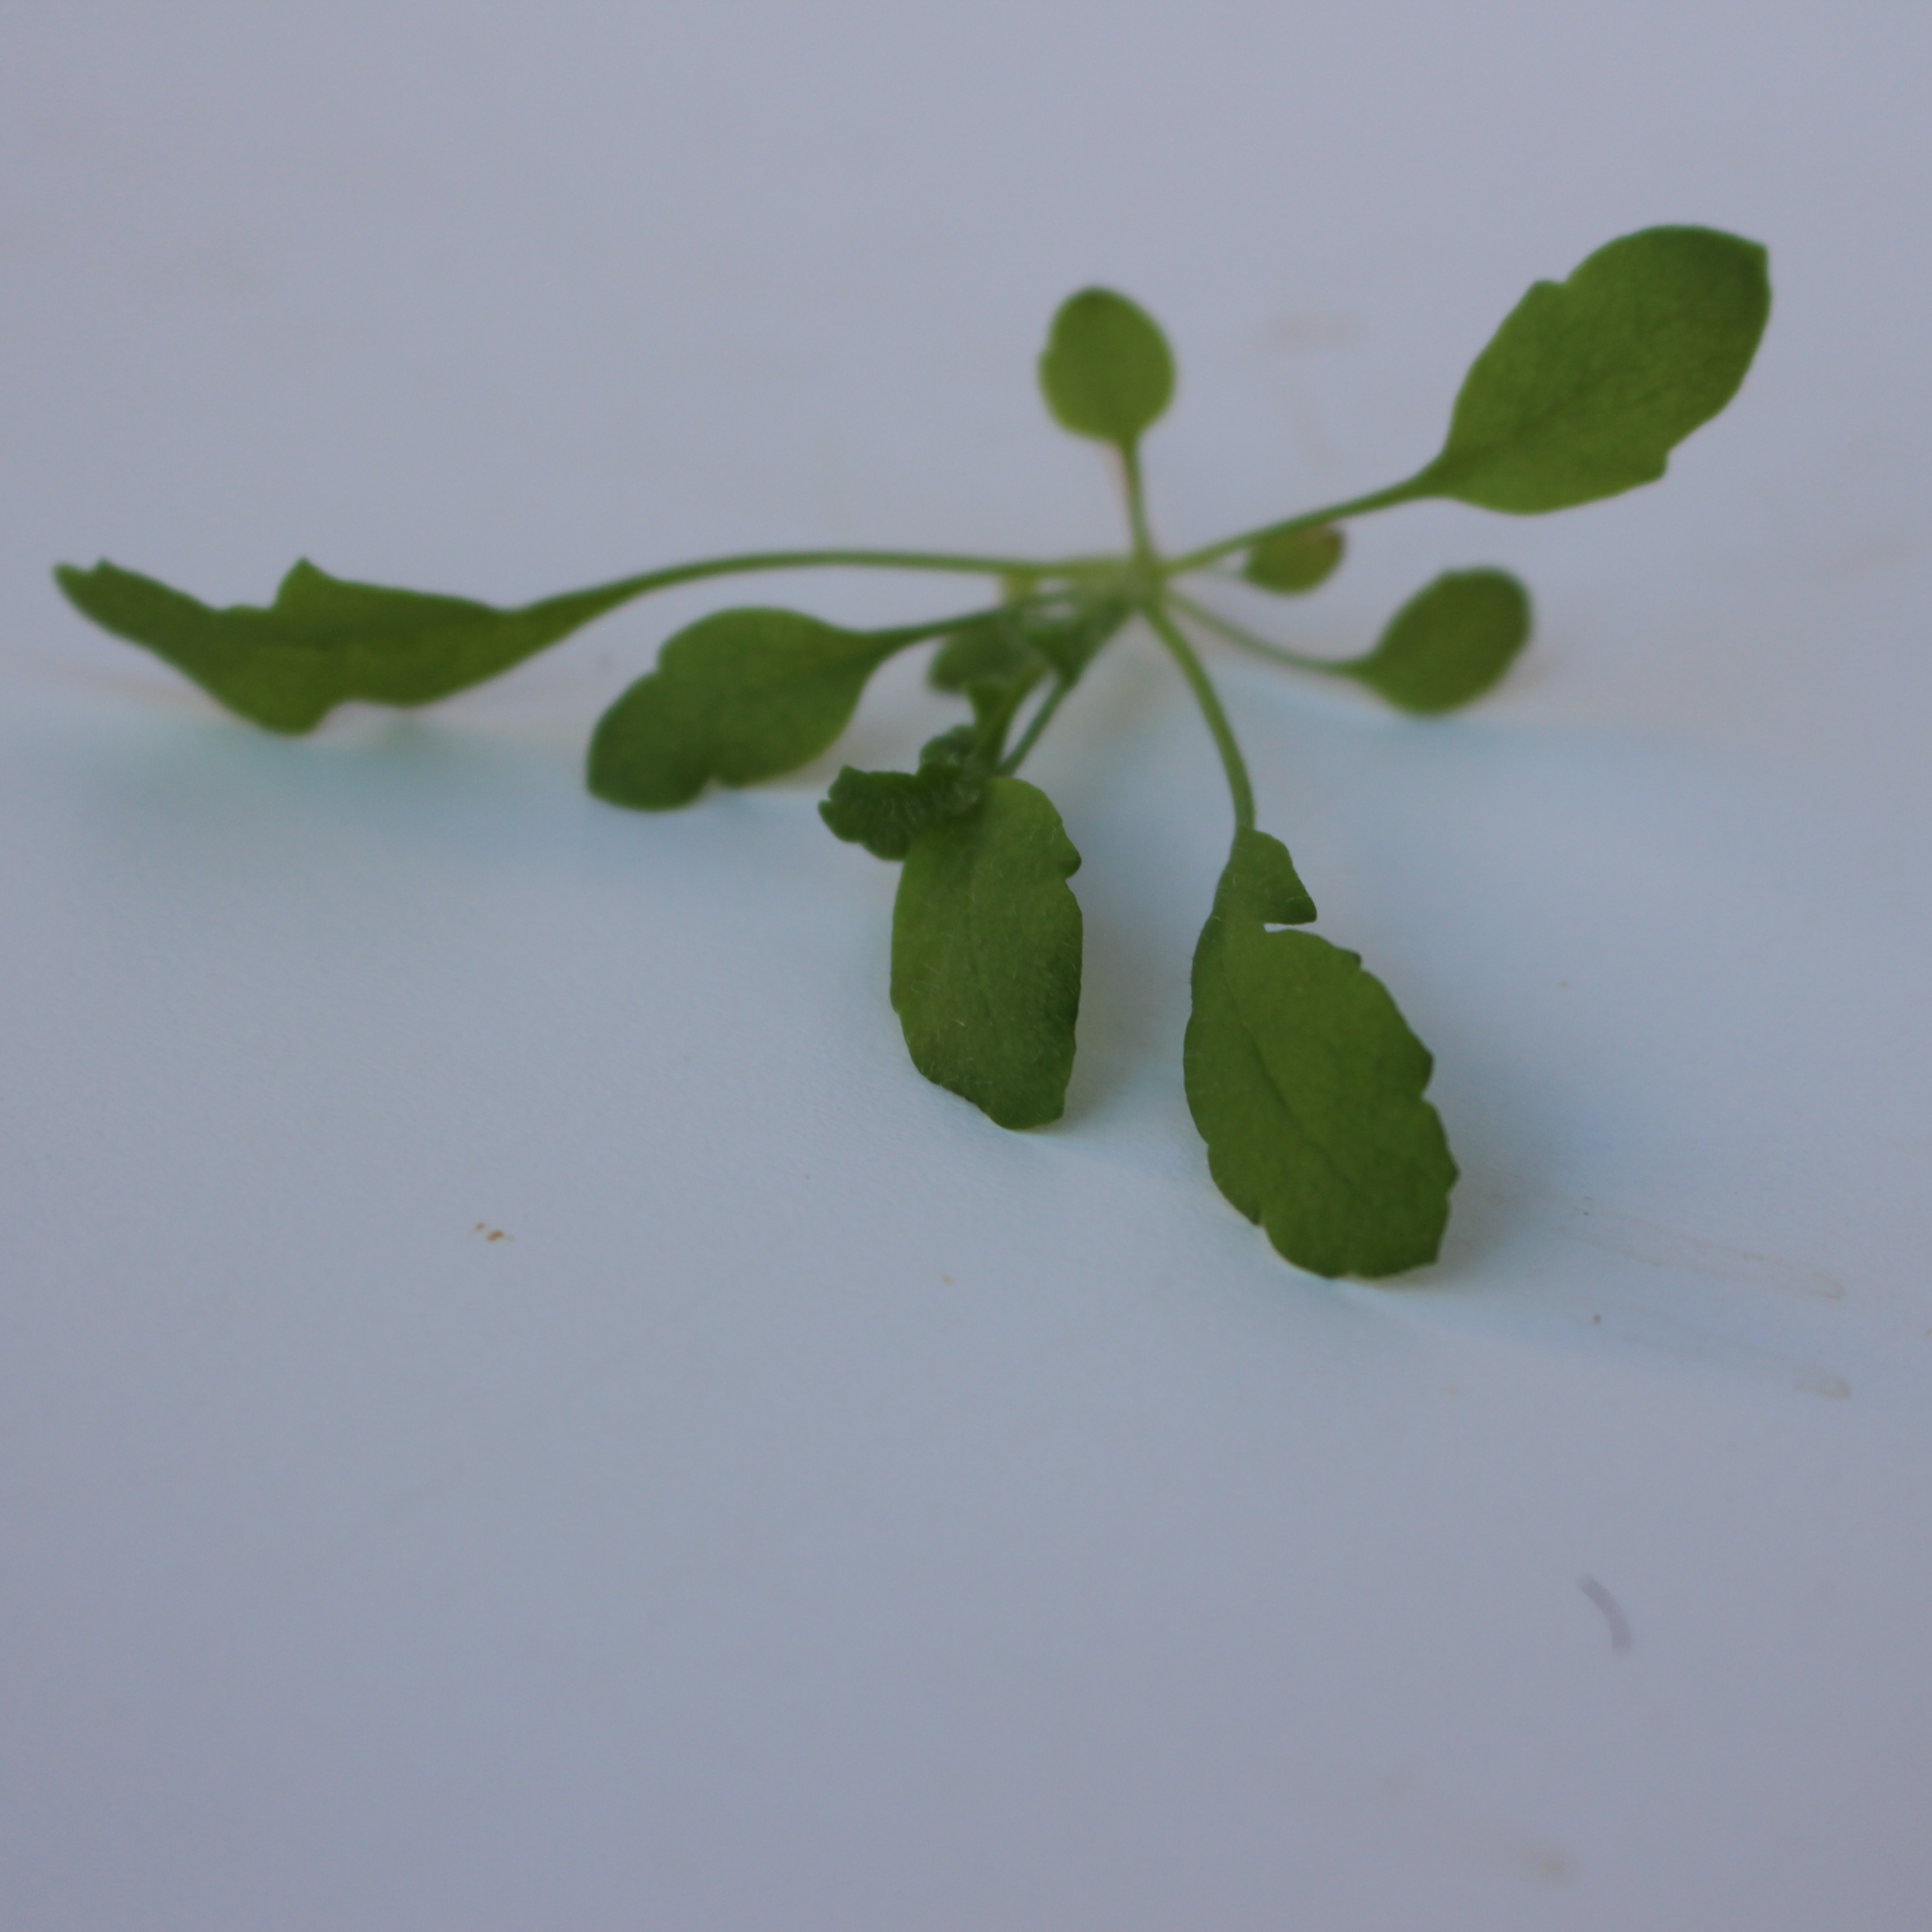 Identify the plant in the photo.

Papaver rhoeas
